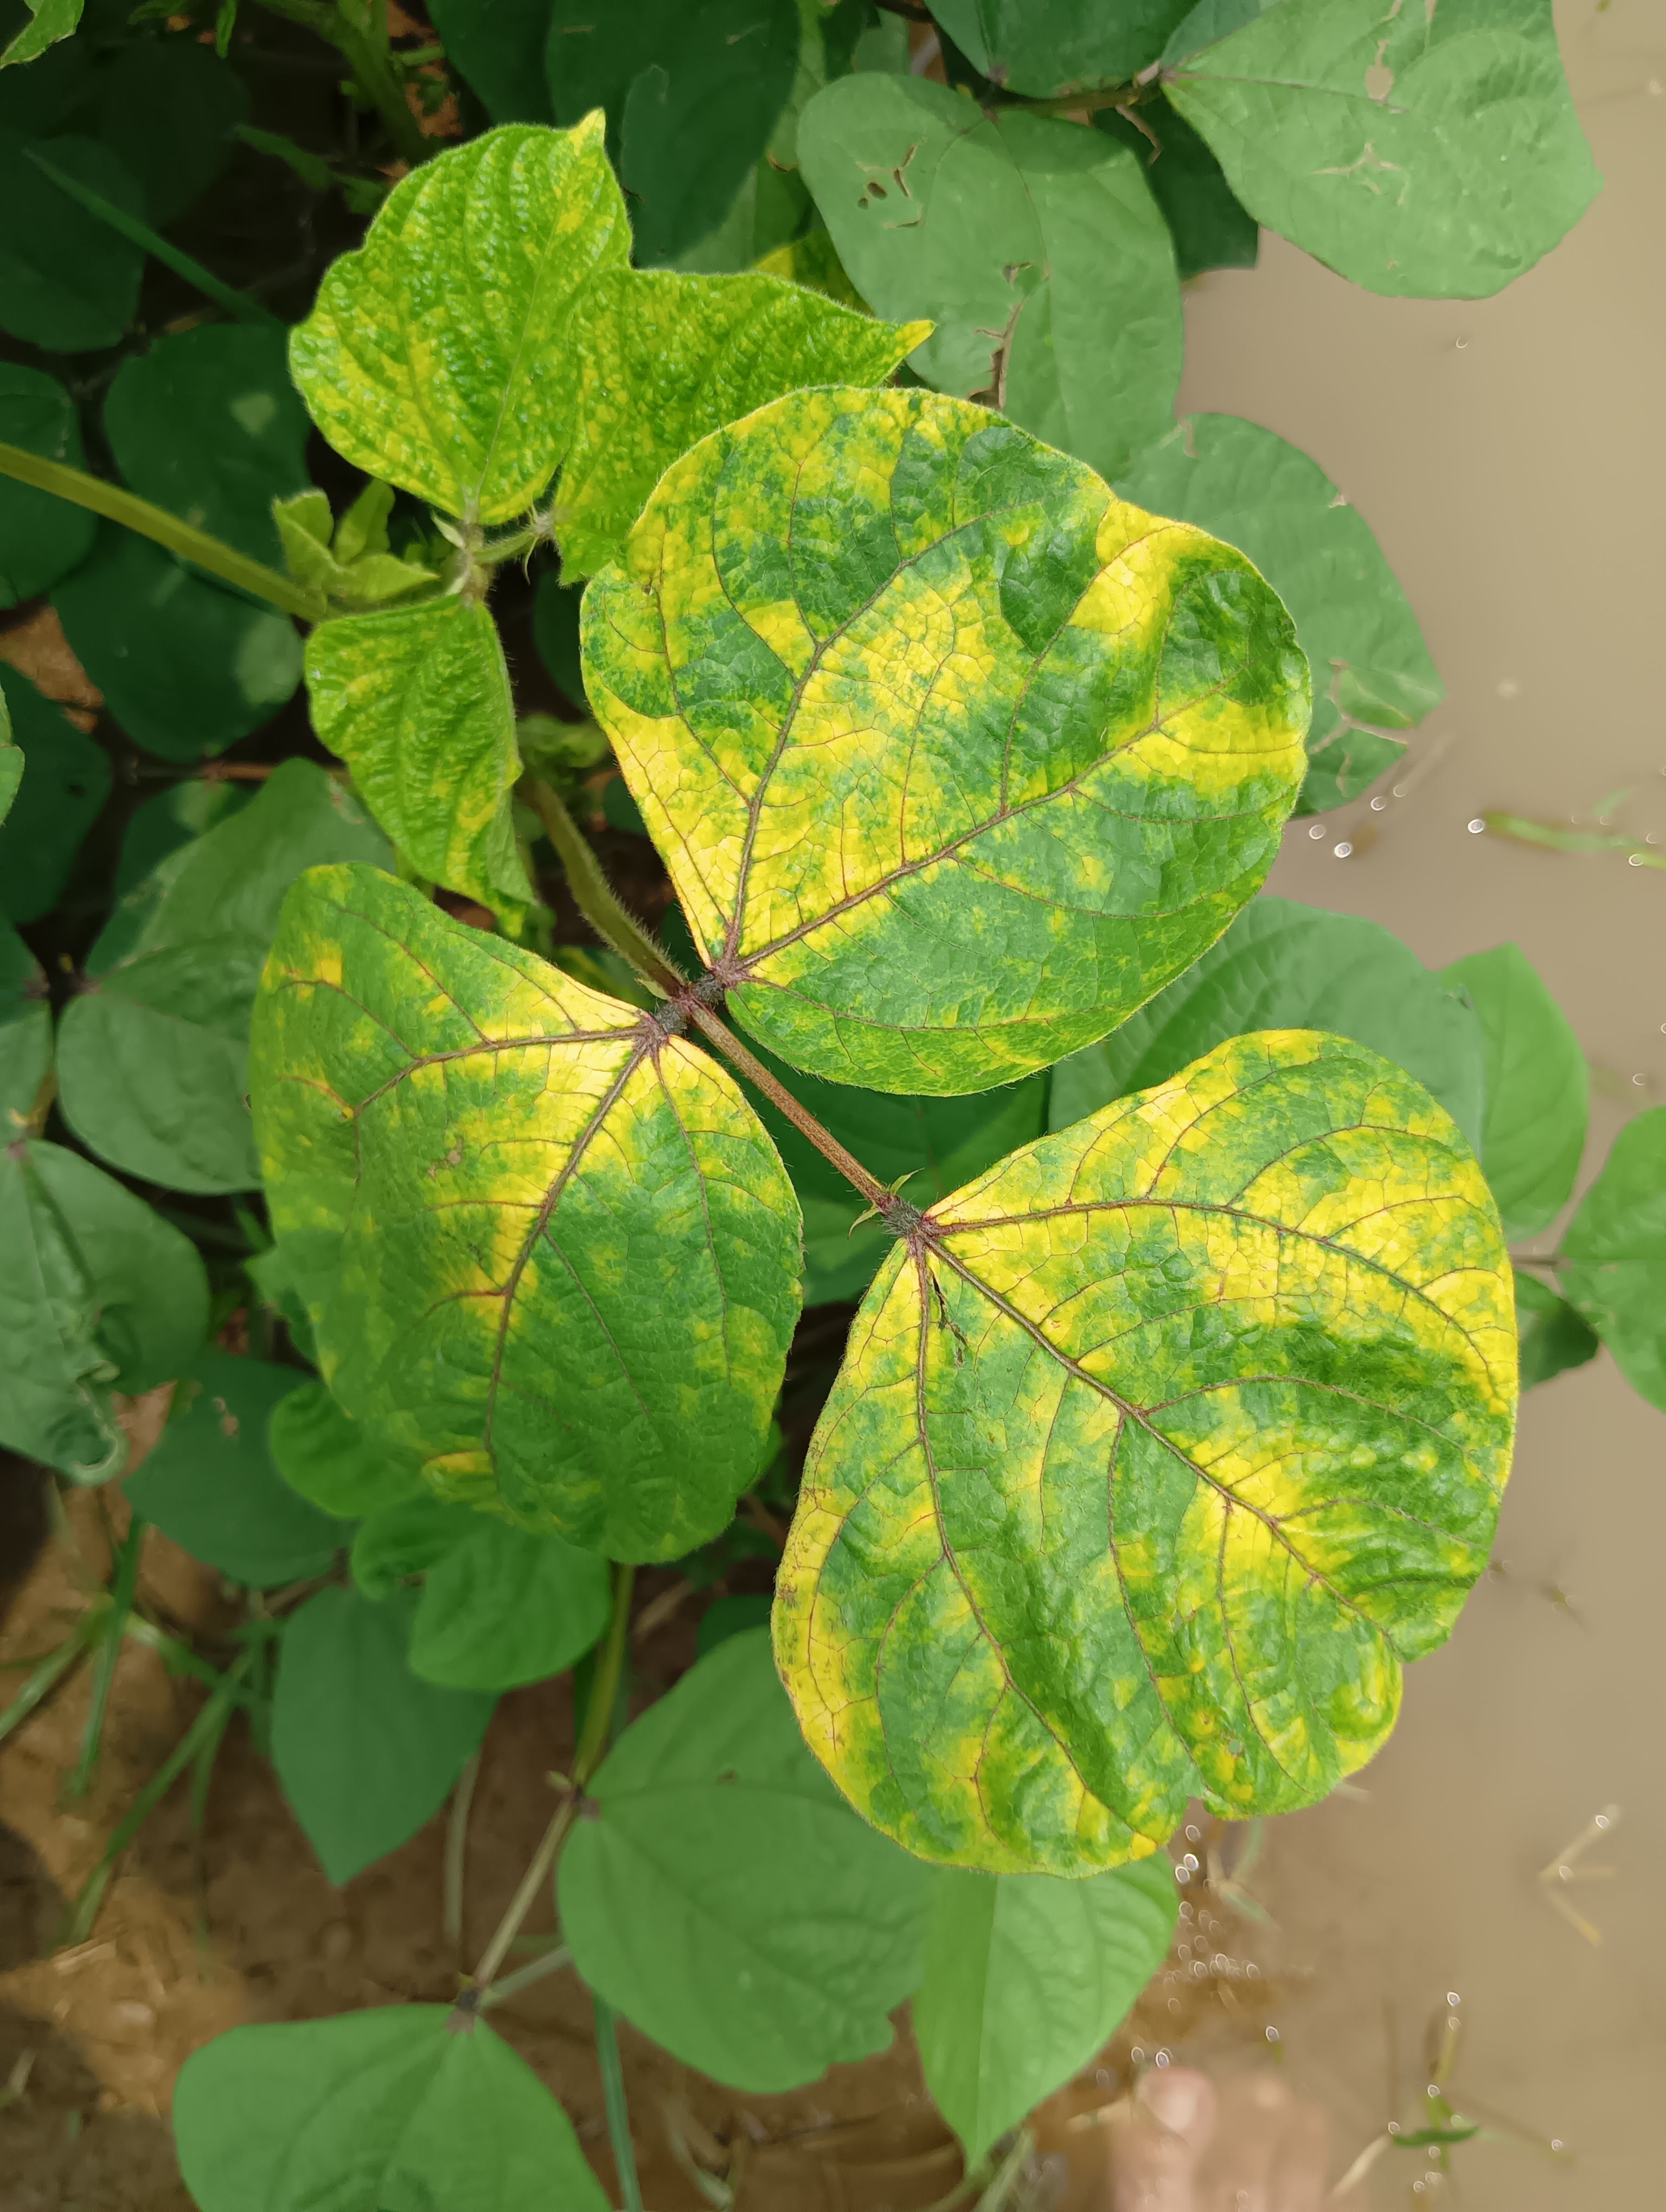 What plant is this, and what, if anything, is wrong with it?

mungbean, yellow mosaic
